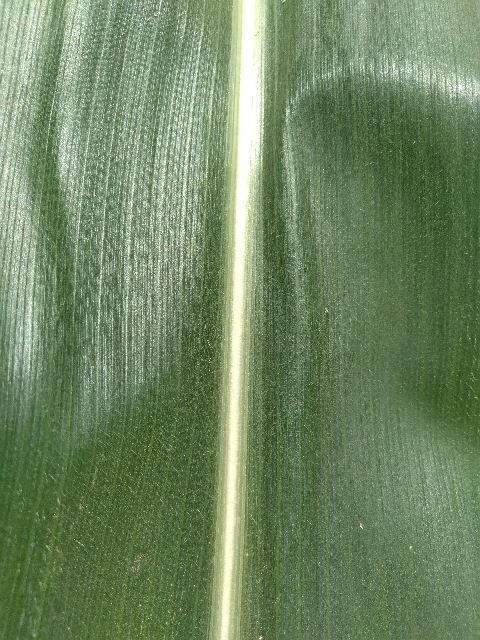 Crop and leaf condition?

maize, healthy
